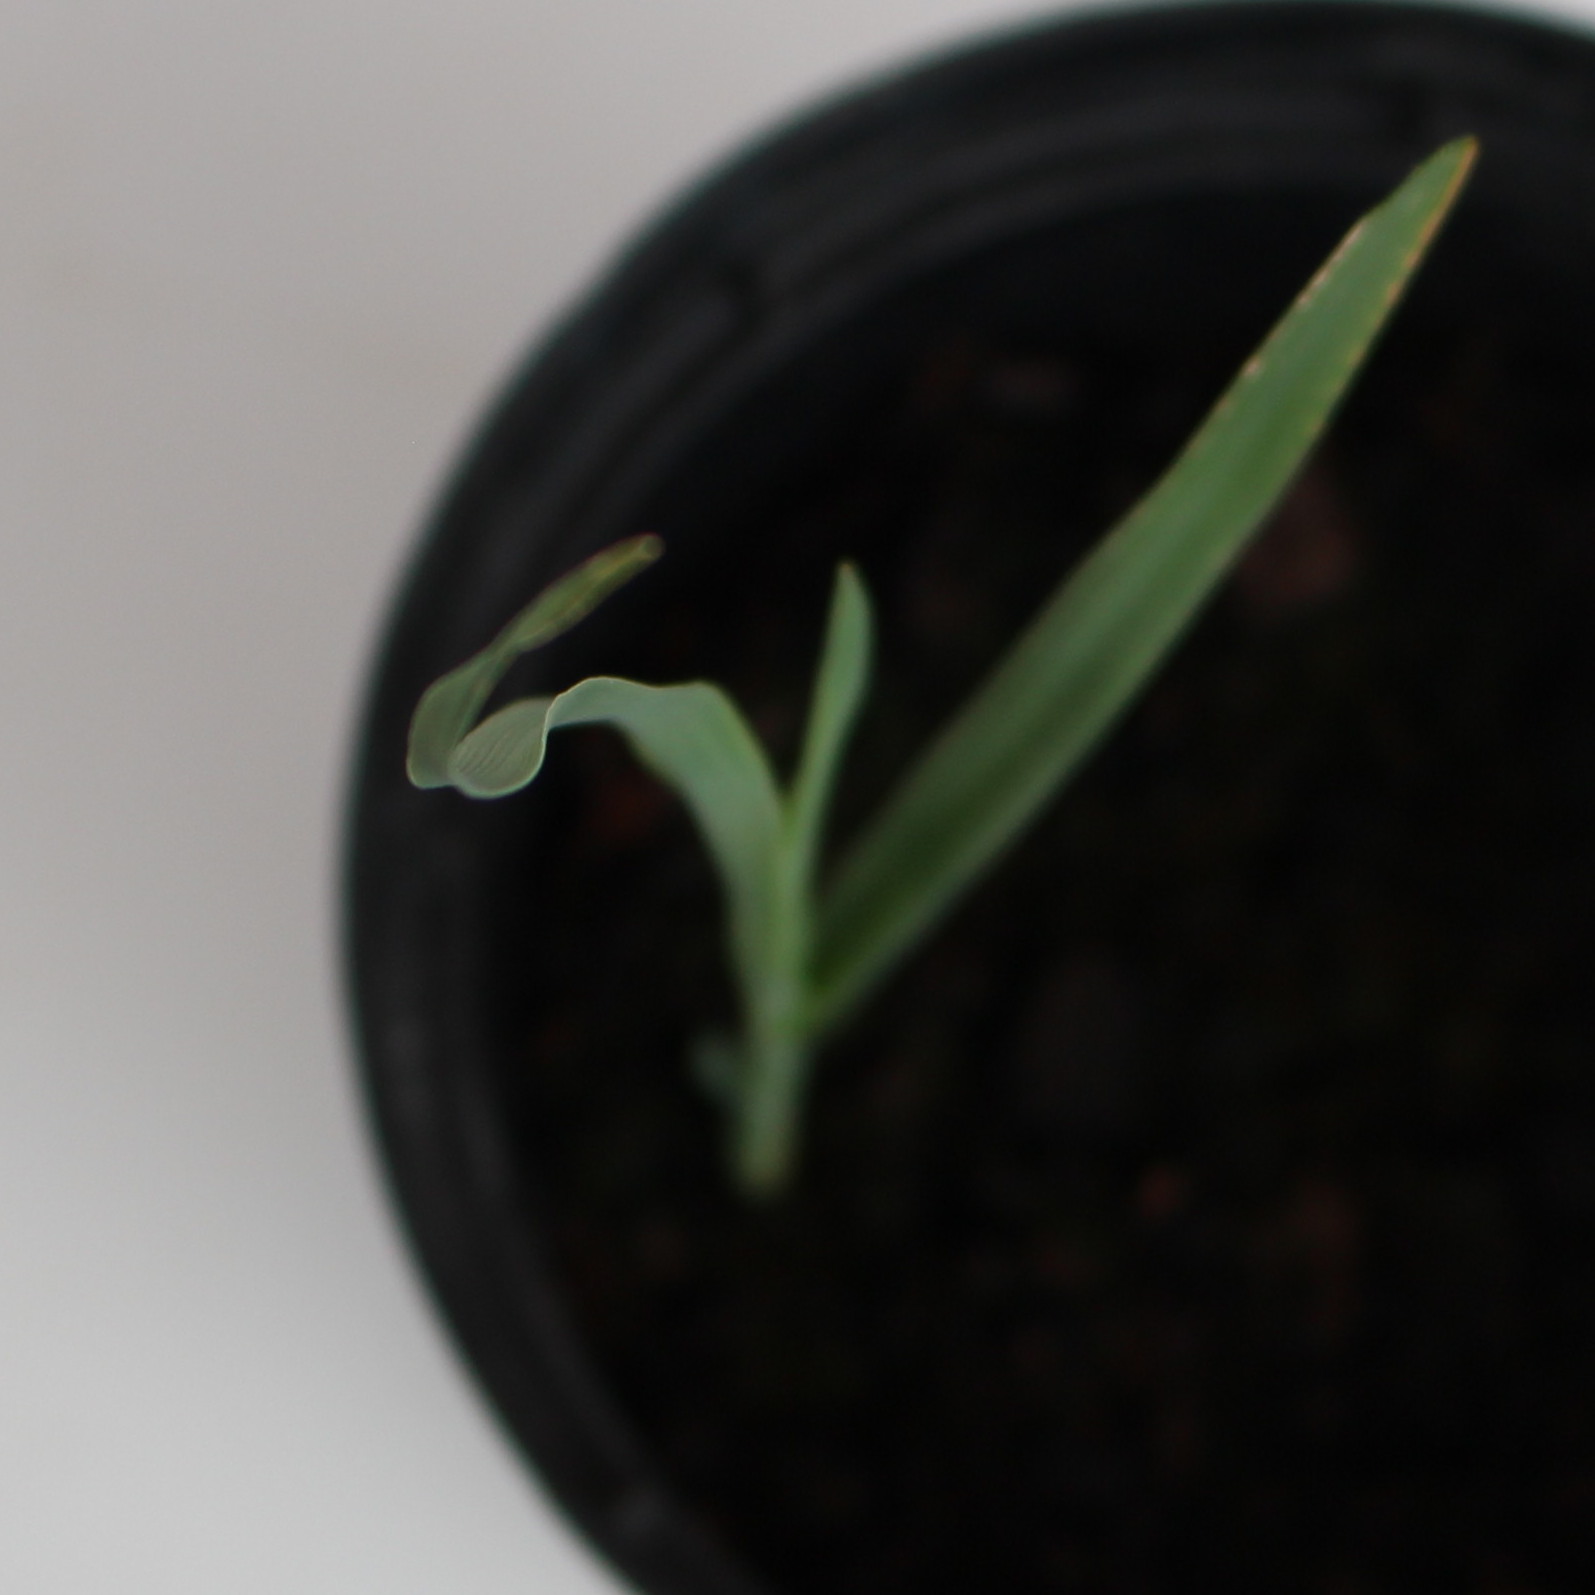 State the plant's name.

Avena sterilis
